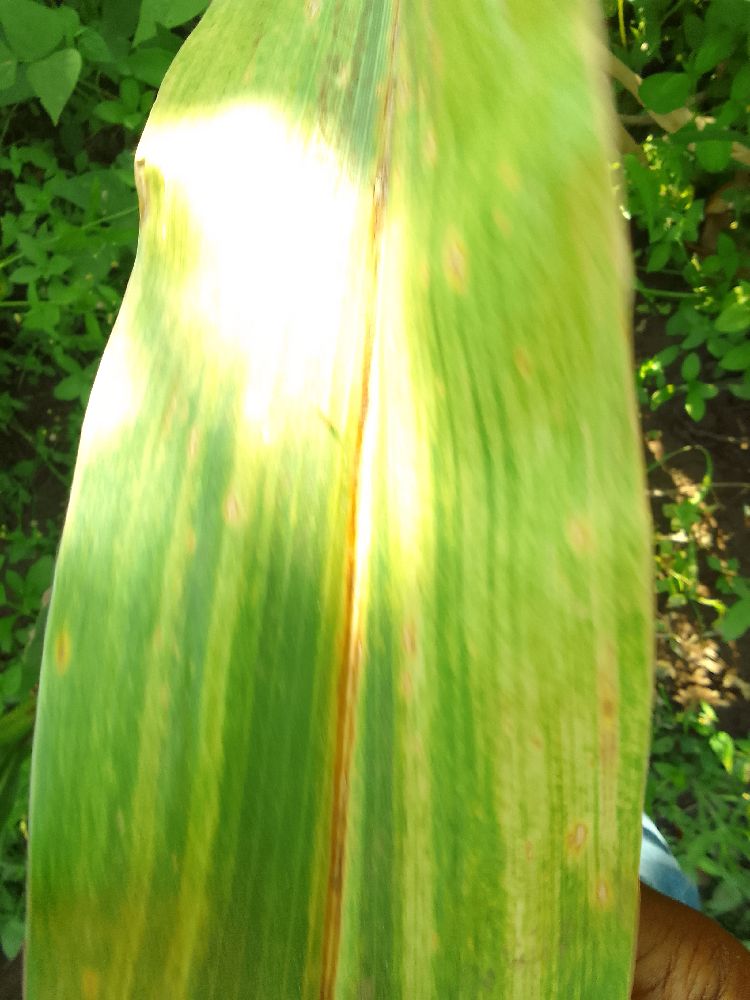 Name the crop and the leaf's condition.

maize, maize lethal necrosis
